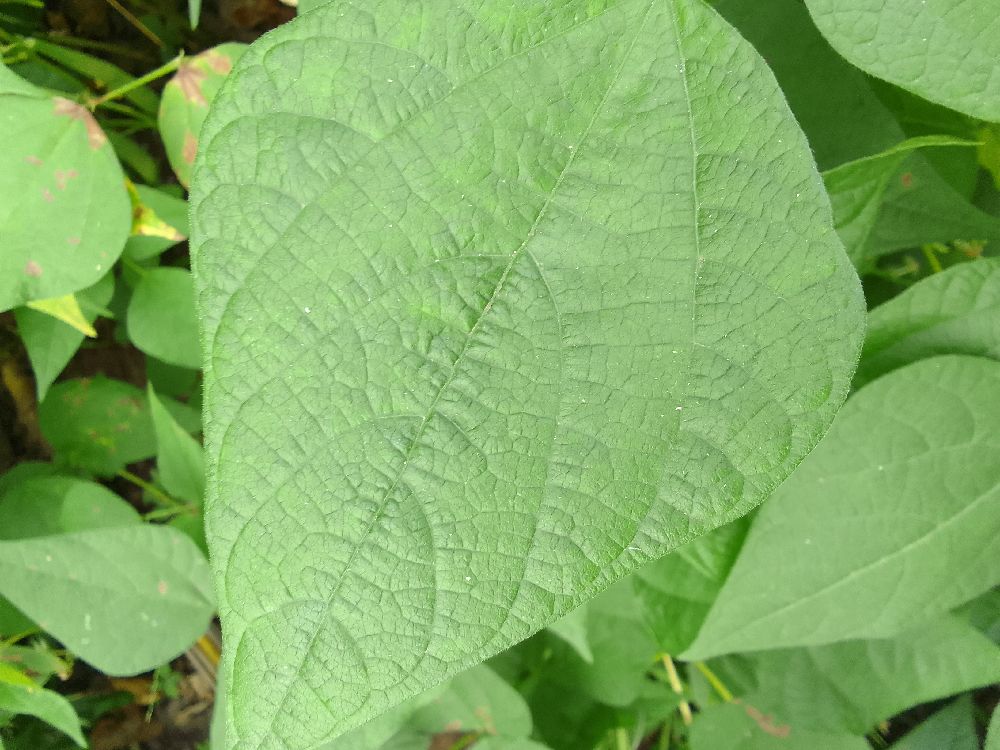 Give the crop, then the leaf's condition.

common bean, healthy
